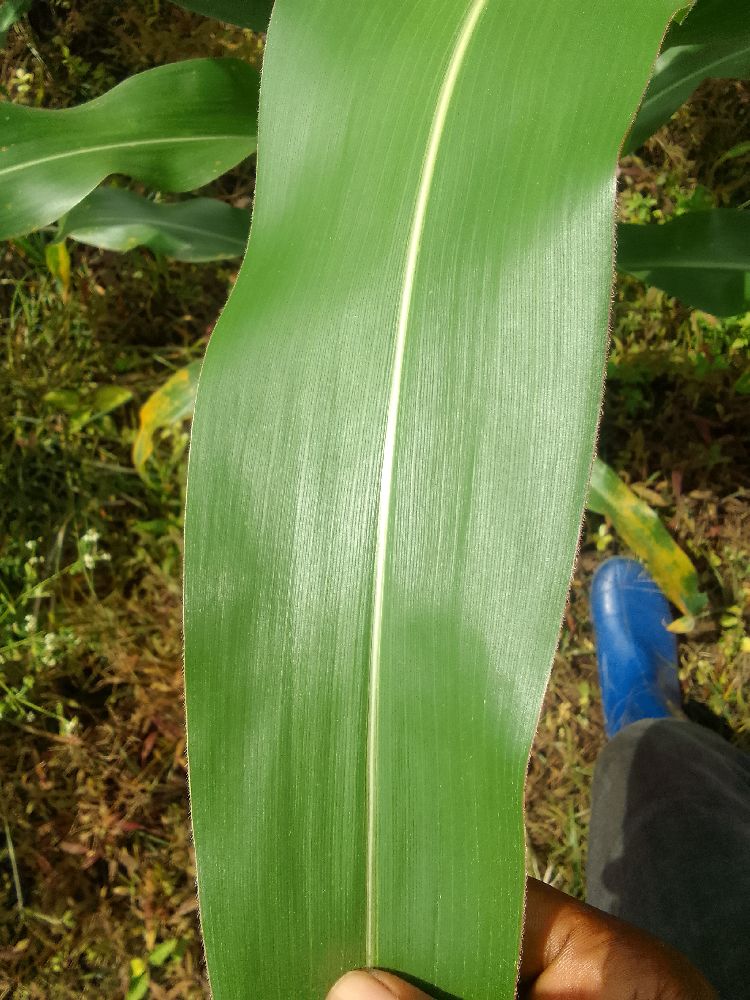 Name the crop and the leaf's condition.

maize, healthy
